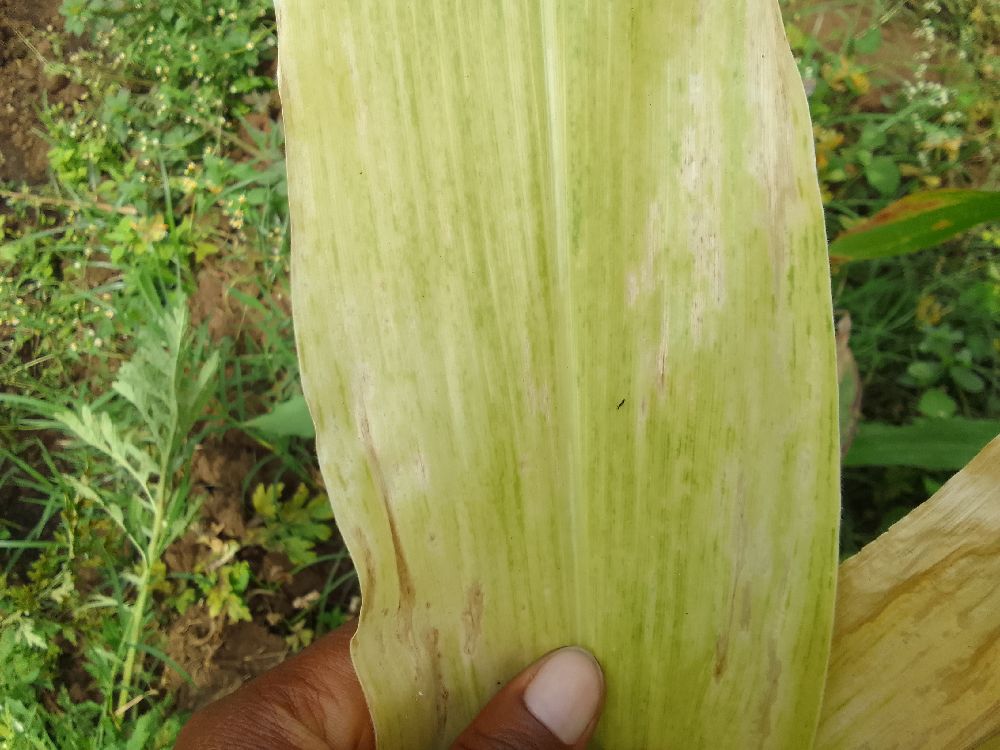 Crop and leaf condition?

maize, maize lethal necrosis
